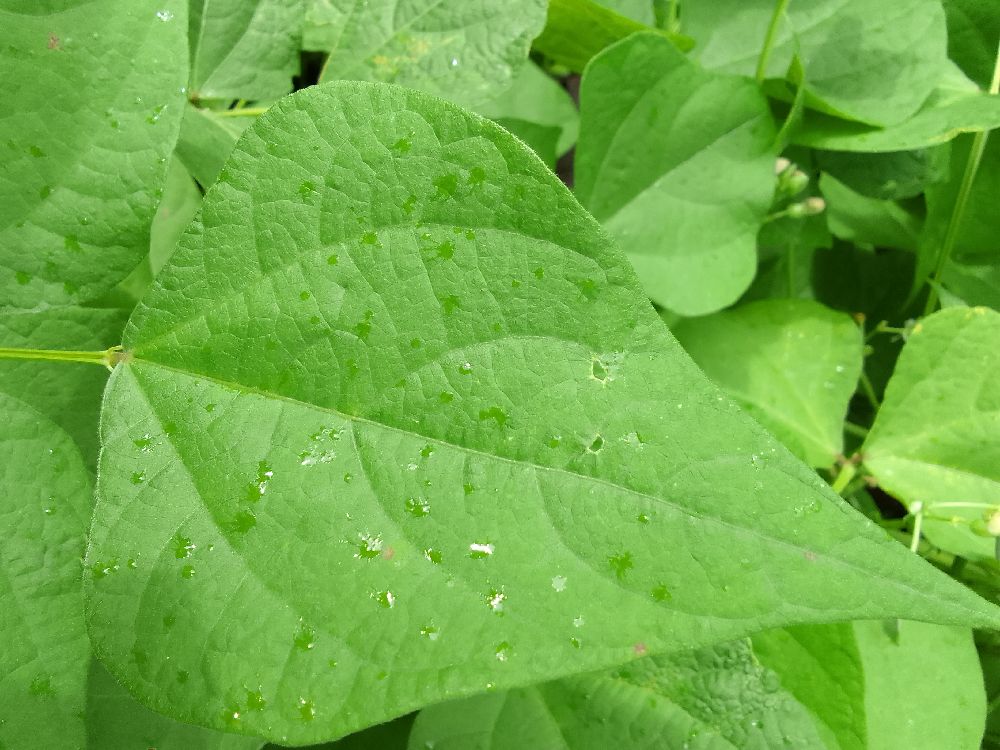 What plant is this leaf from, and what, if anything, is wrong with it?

common bean, healthy
